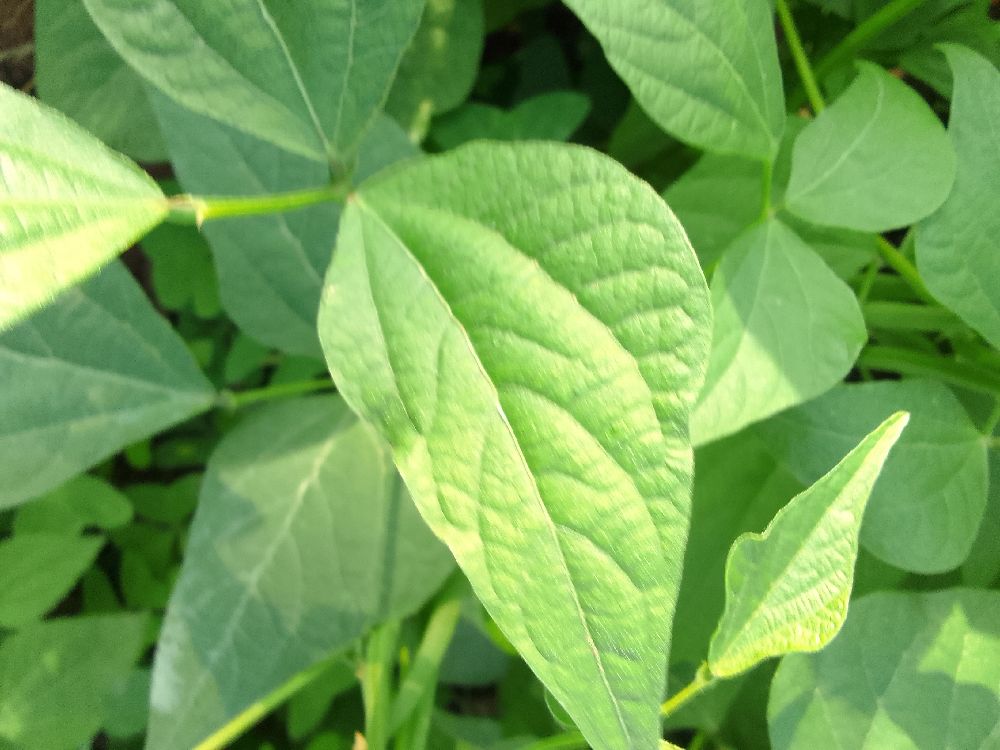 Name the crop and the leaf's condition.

common bean, healthy
